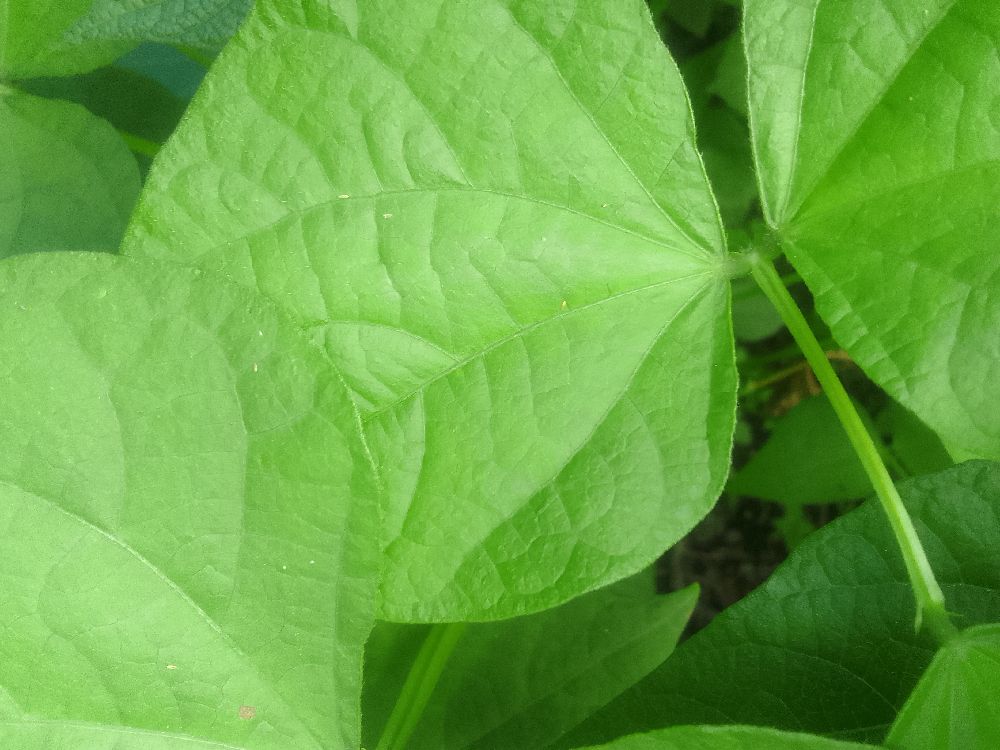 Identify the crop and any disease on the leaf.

common bean, healthy
